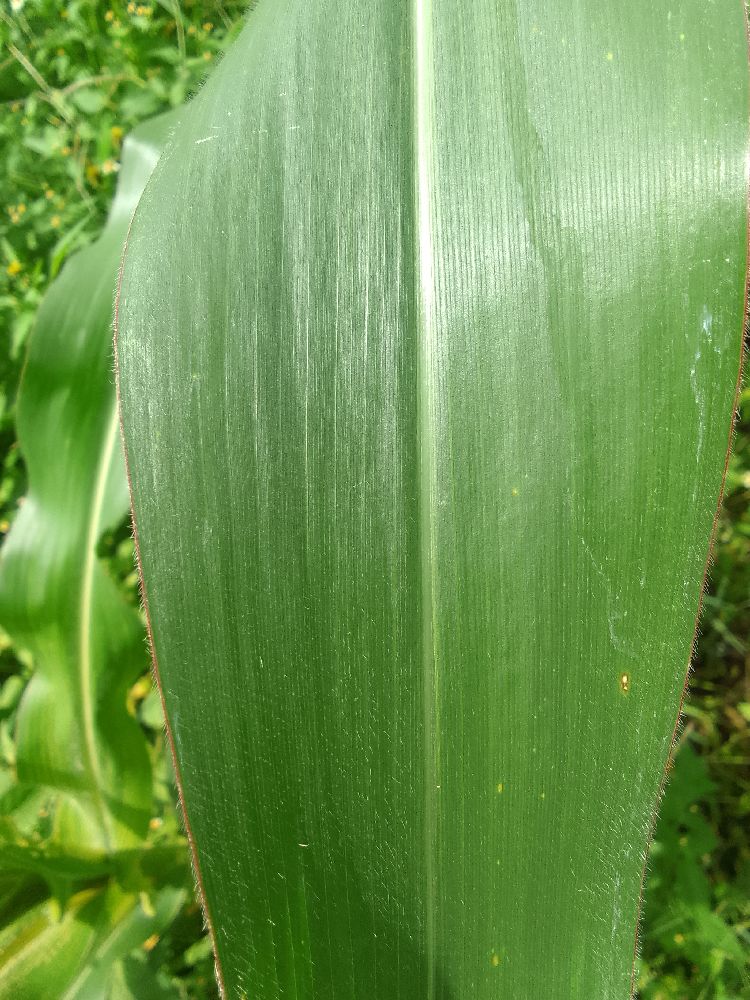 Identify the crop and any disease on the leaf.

maize, healthy
